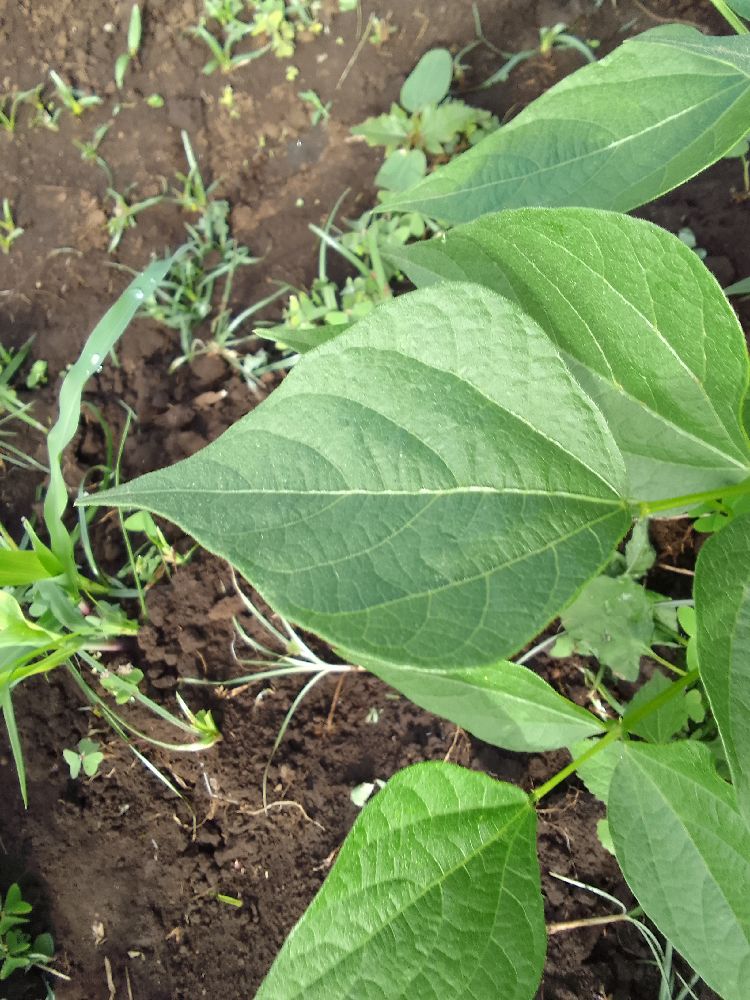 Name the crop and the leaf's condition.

common bean, healthy
